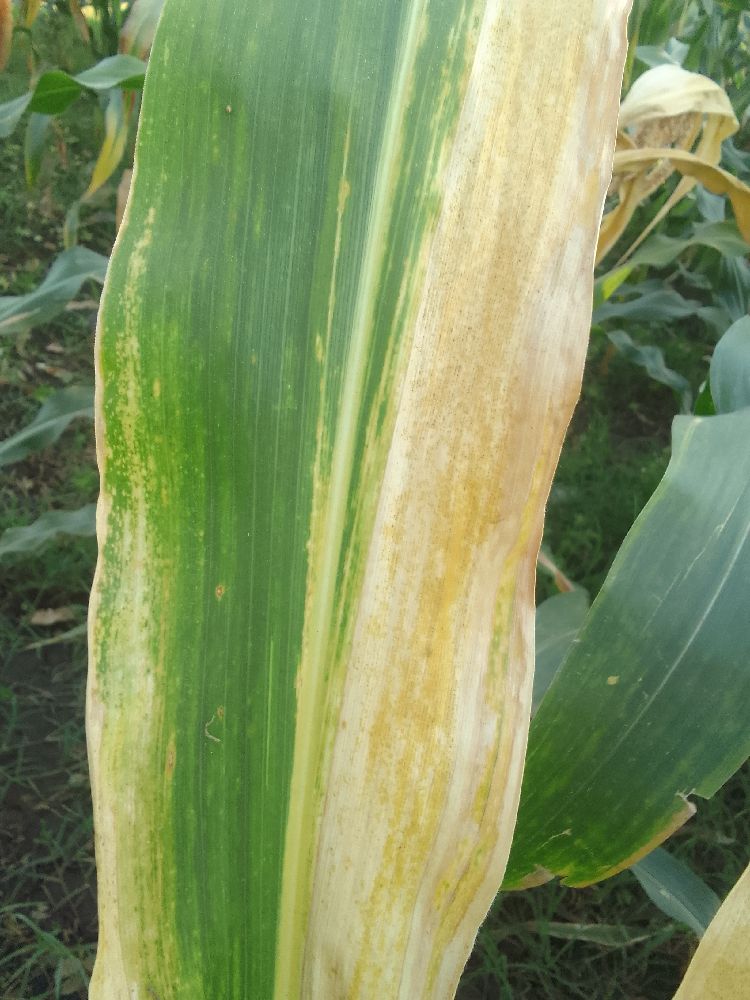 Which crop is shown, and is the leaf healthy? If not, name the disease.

maize, maize lethal necrosis
